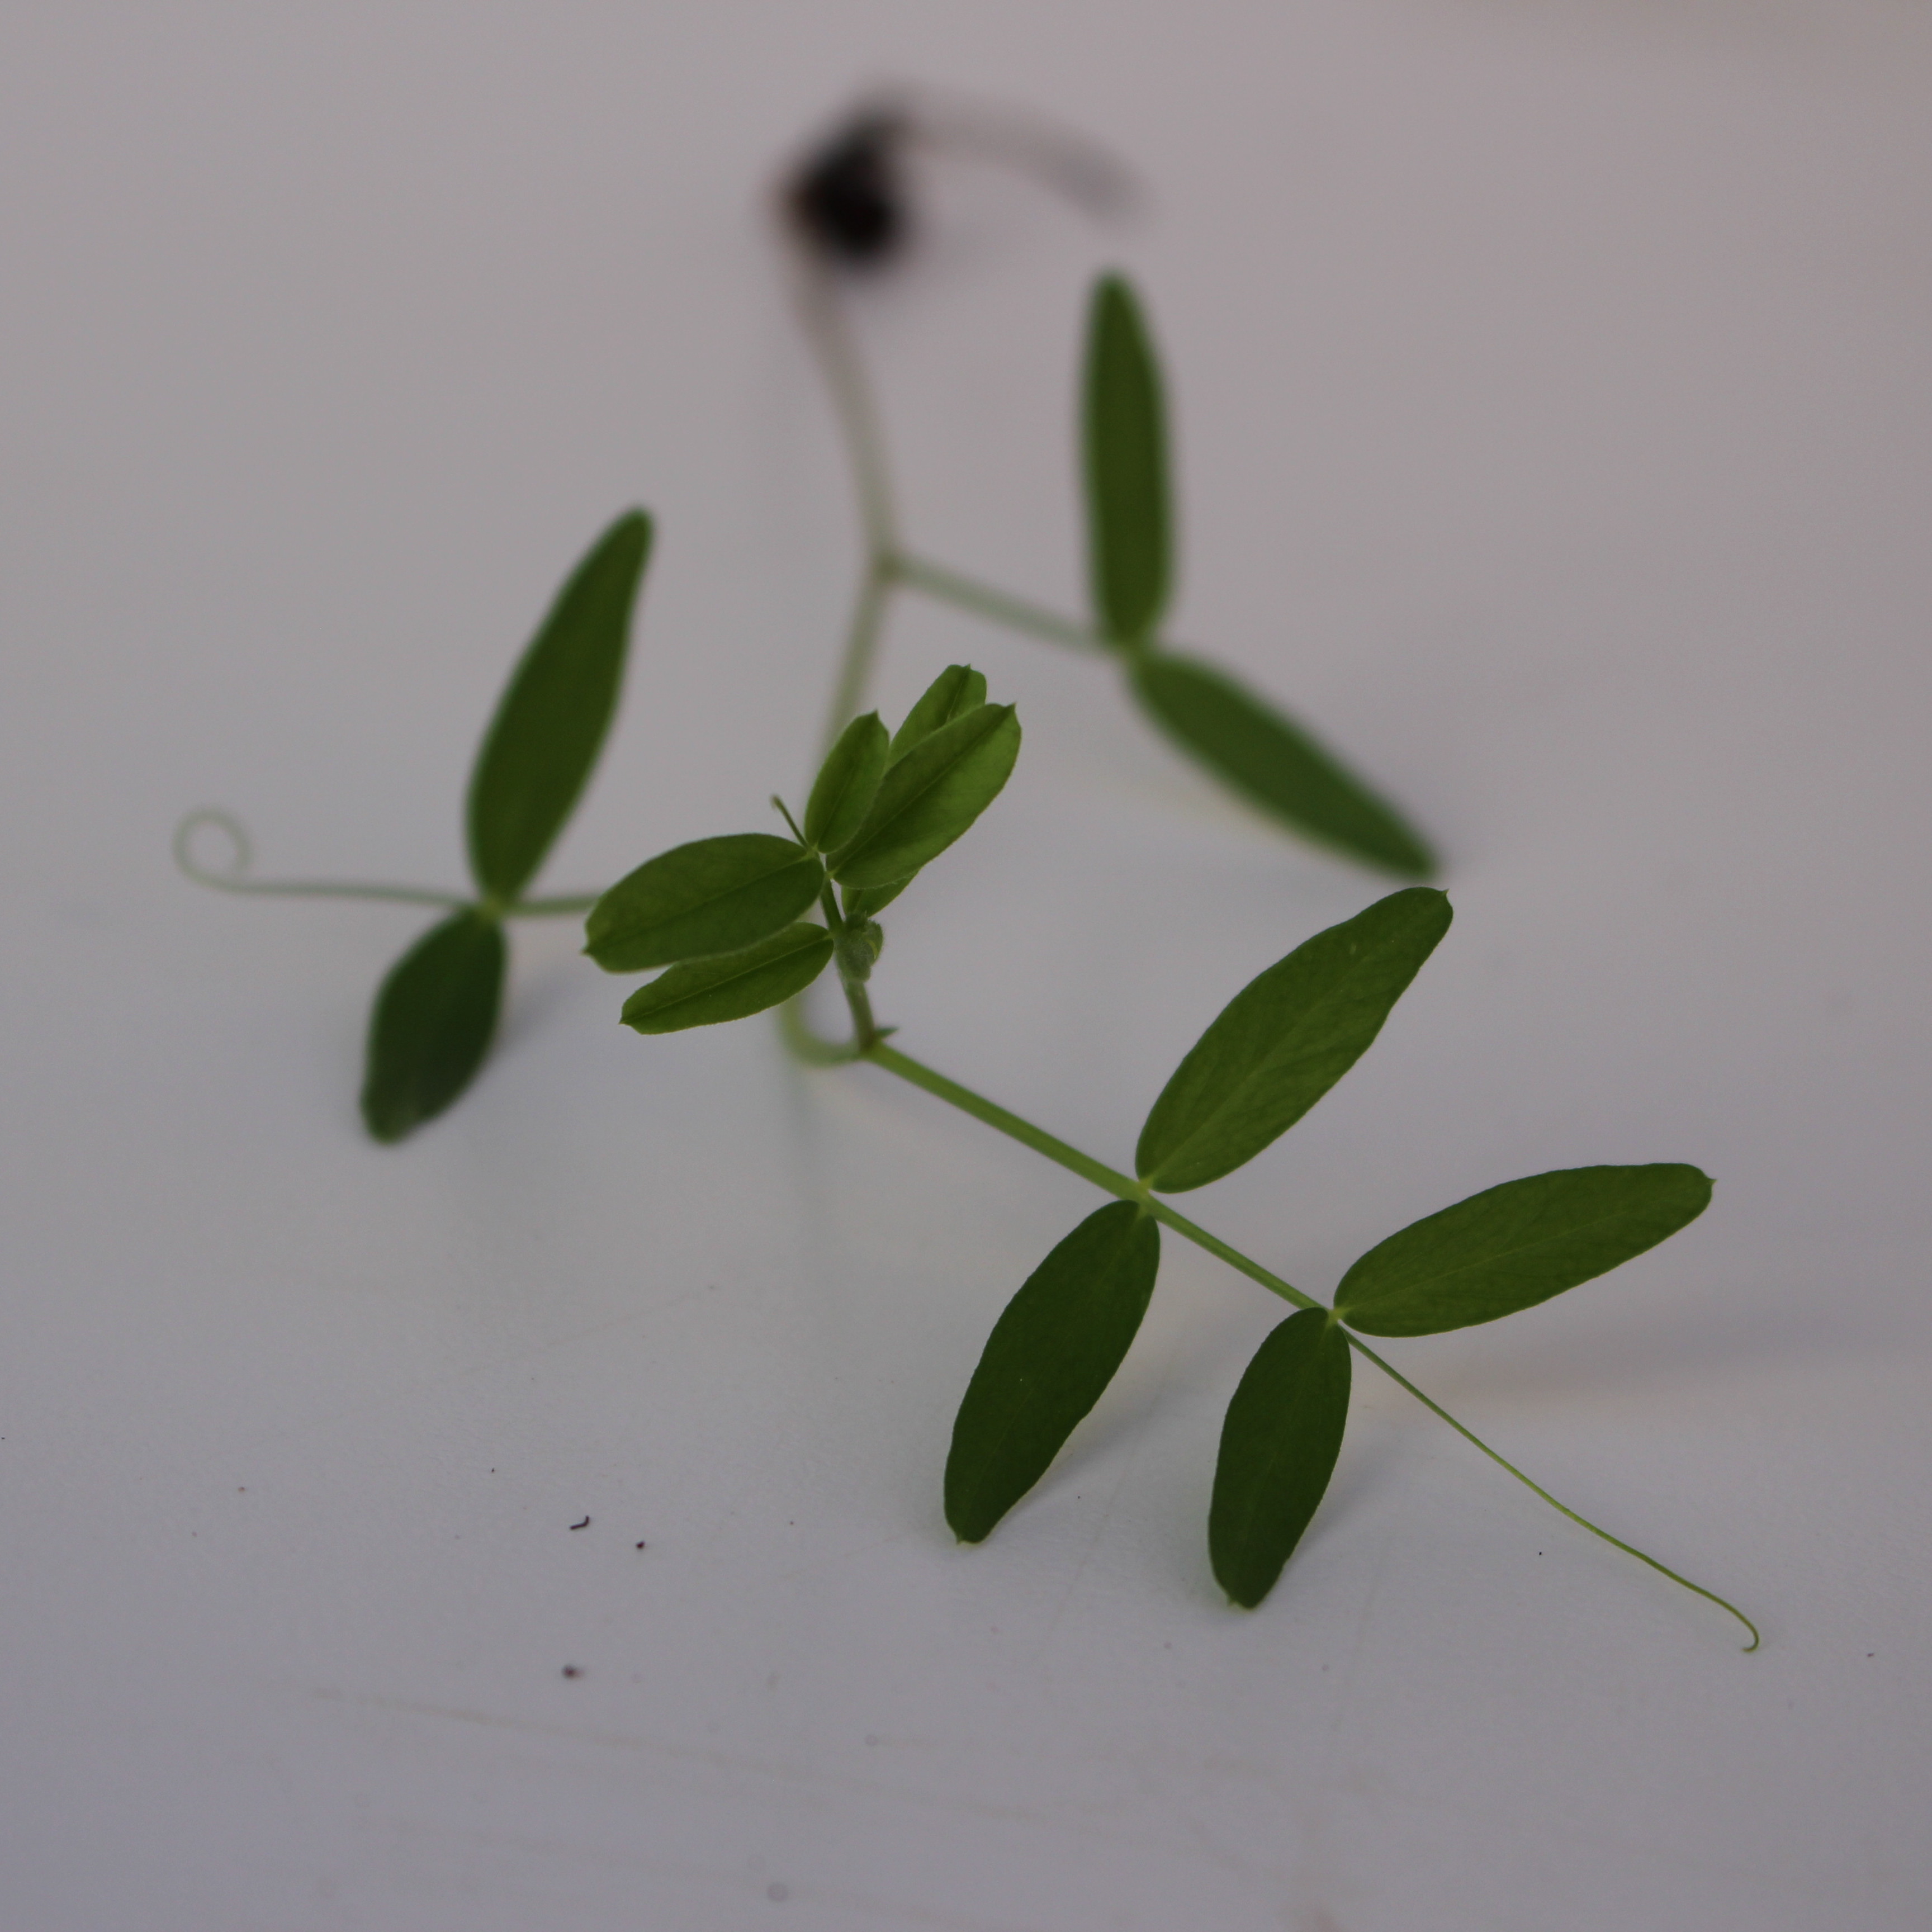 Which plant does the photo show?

Vicia sativa
